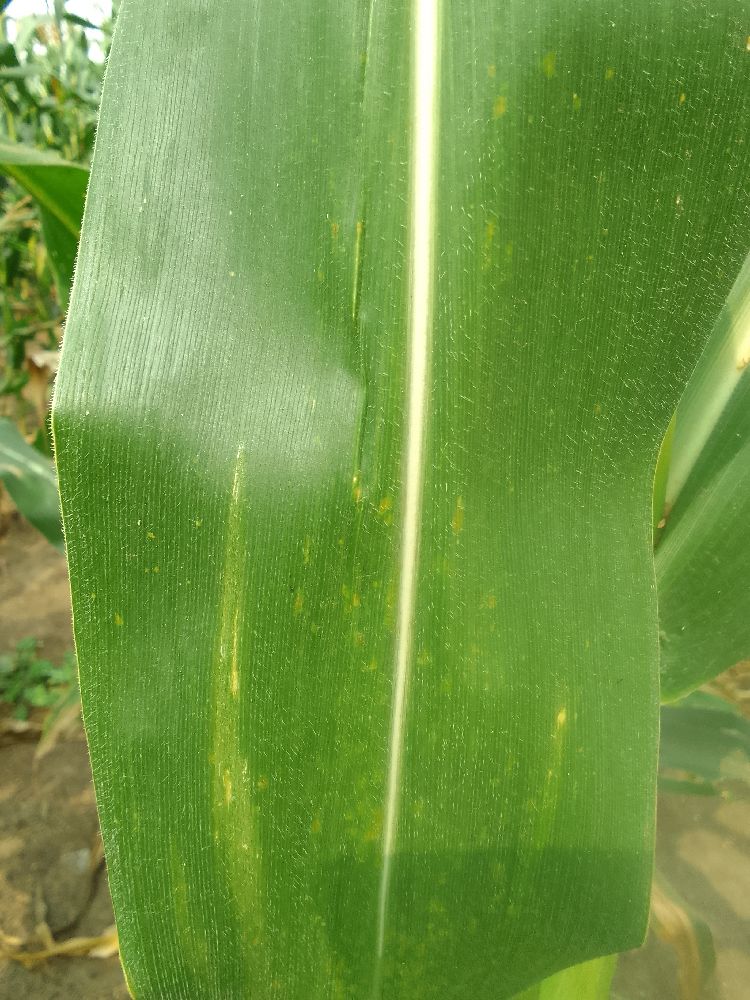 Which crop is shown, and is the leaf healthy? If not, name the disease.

maize, healthy
